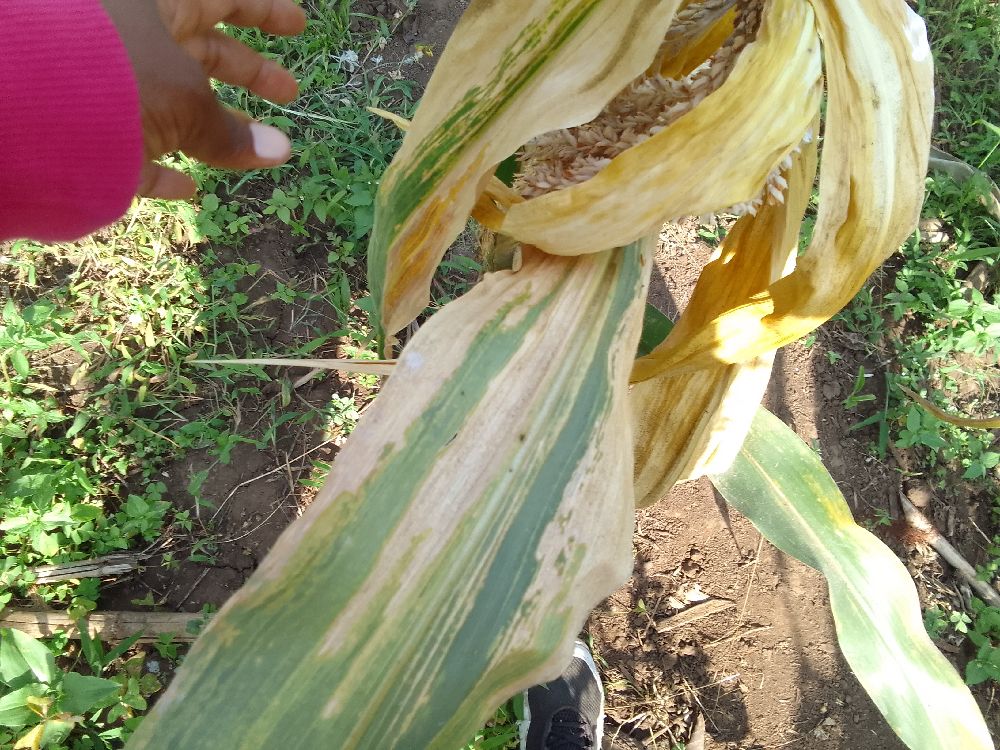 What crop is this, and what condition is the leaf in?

maize, maize lethal necrosis
